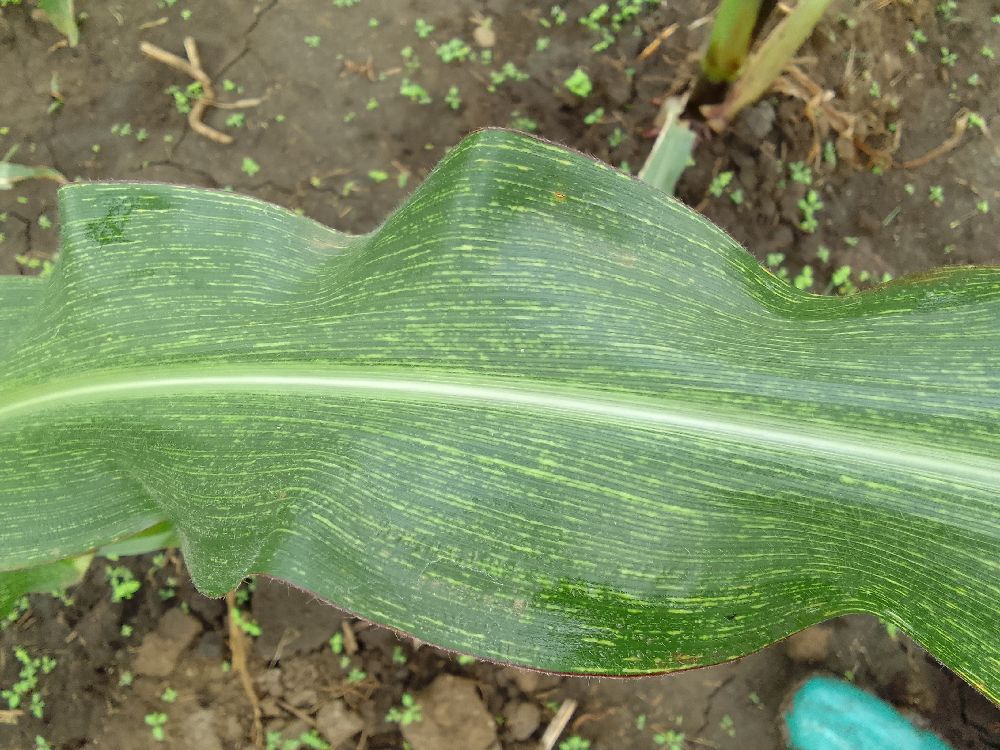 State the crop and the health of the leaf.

maize, maize streak virus
